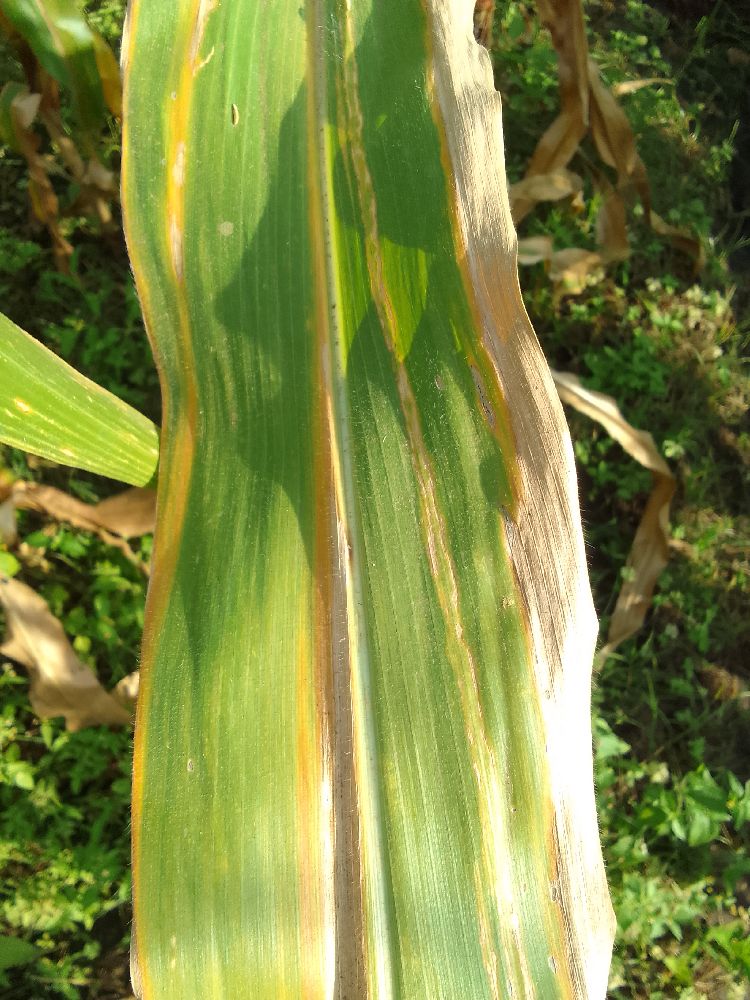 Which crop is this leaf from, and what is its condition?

maize, maize lethal necrosis
